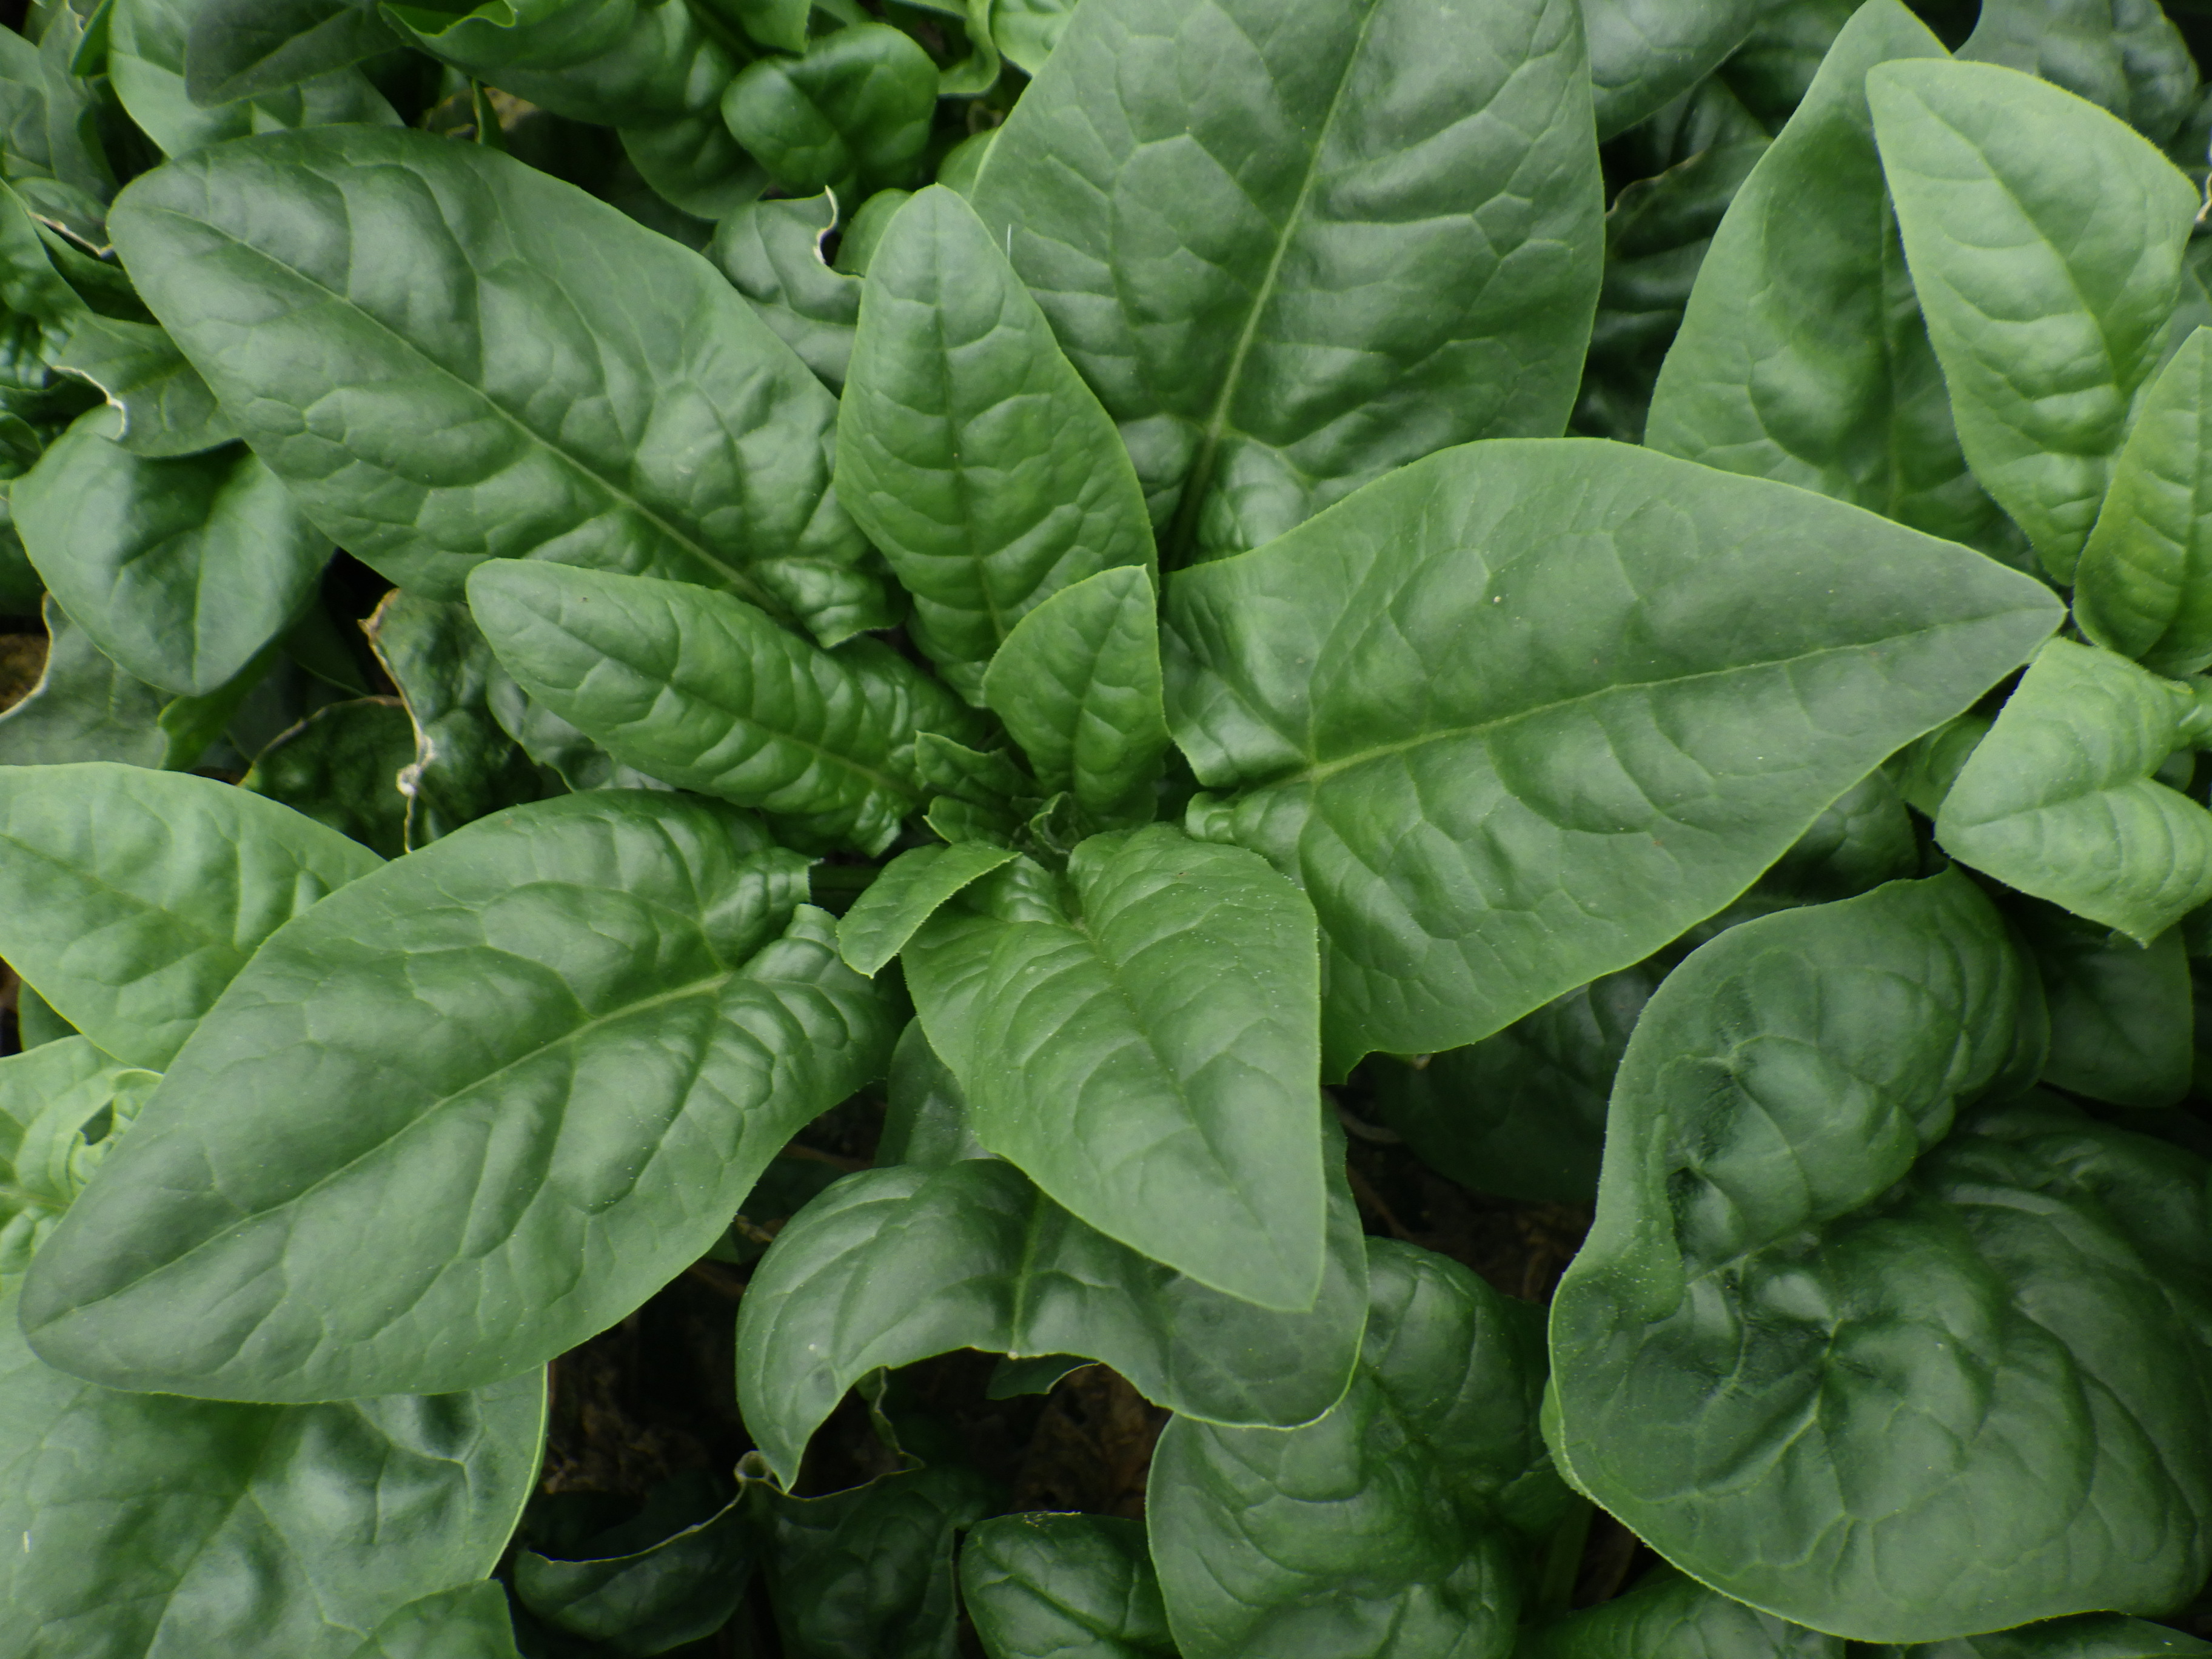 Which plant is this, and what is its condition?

spinach, healthy
